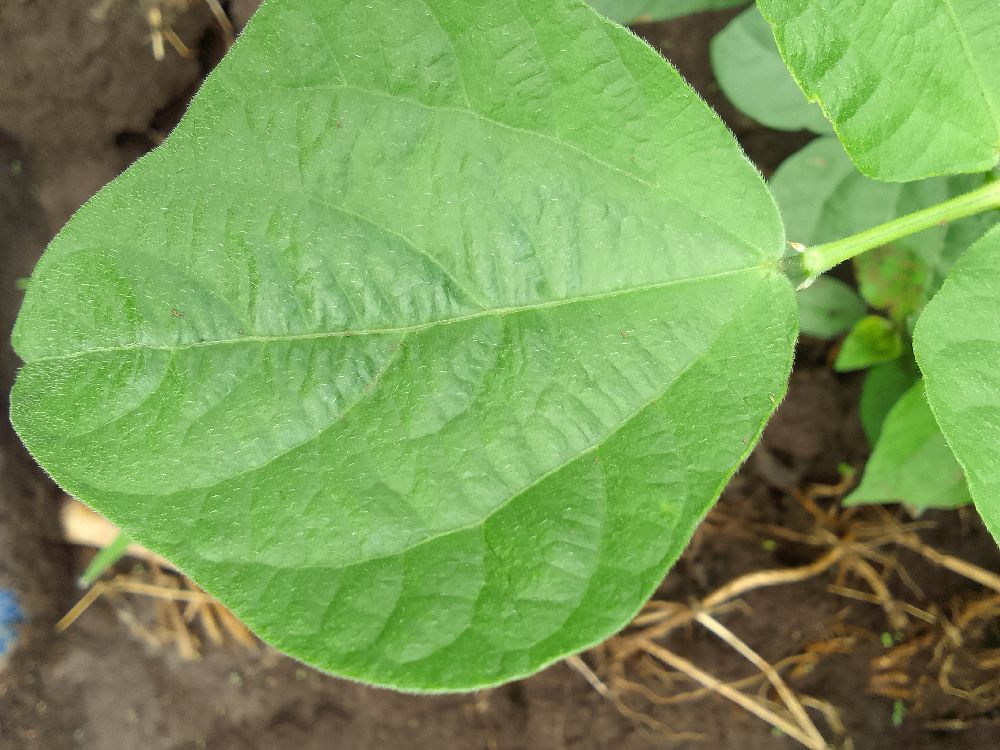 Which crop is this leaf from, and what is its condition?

common bean, healthy
